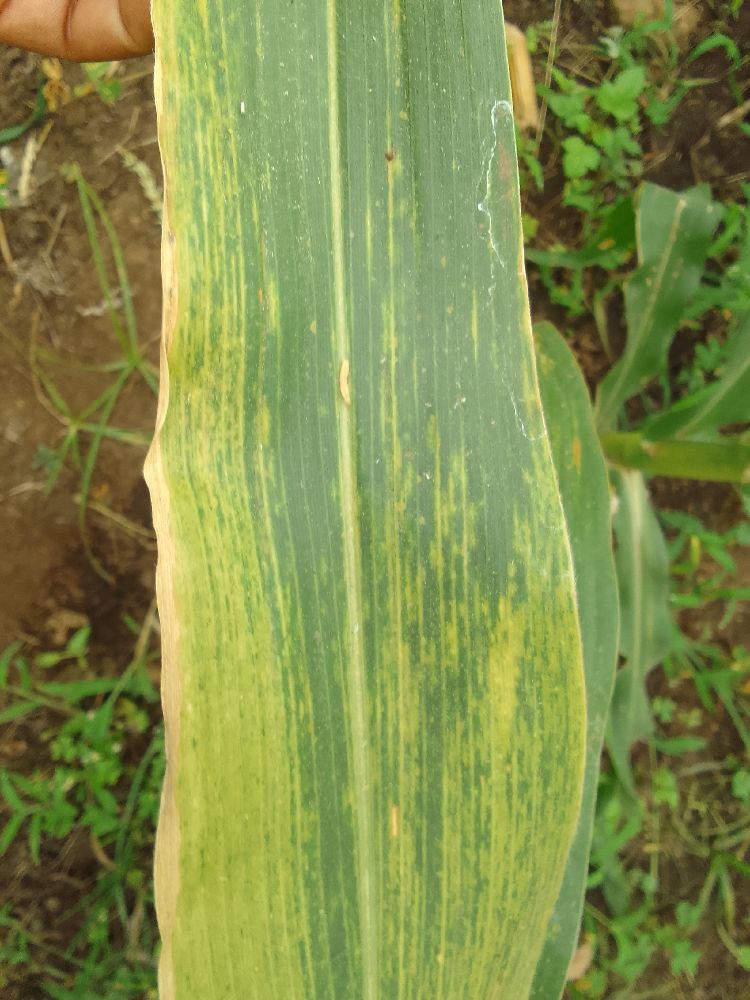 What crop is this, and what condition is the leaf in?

maize, maize lethal necrosis
